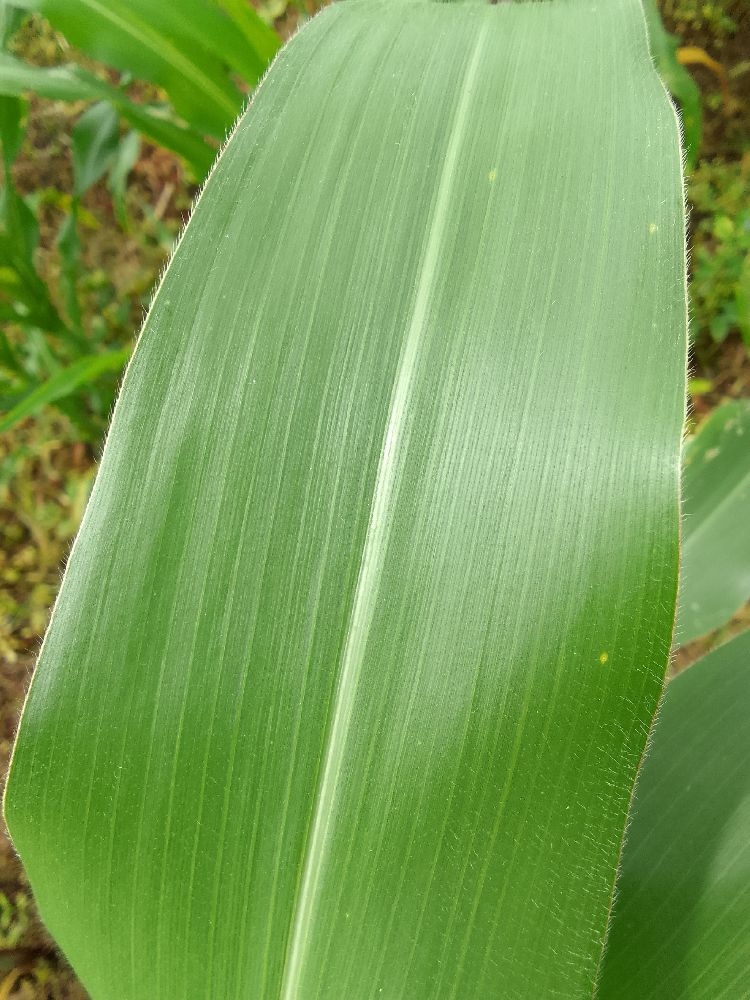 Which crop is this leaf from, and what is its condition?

maize, healthy
